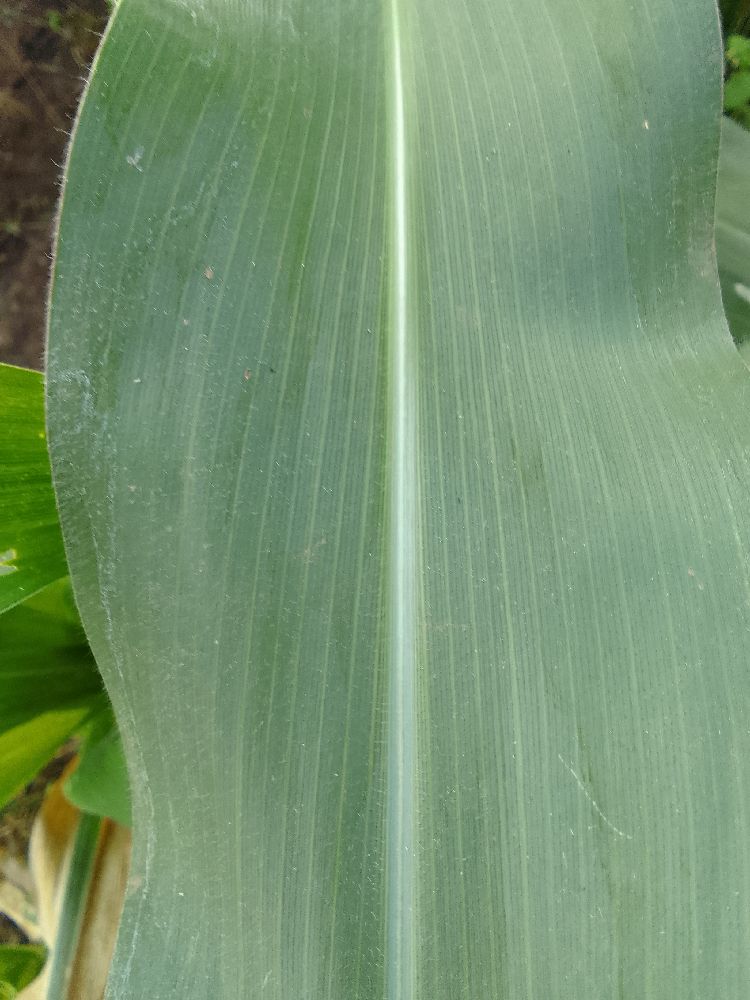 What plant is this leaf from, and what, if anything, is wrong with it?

maize, healthy
